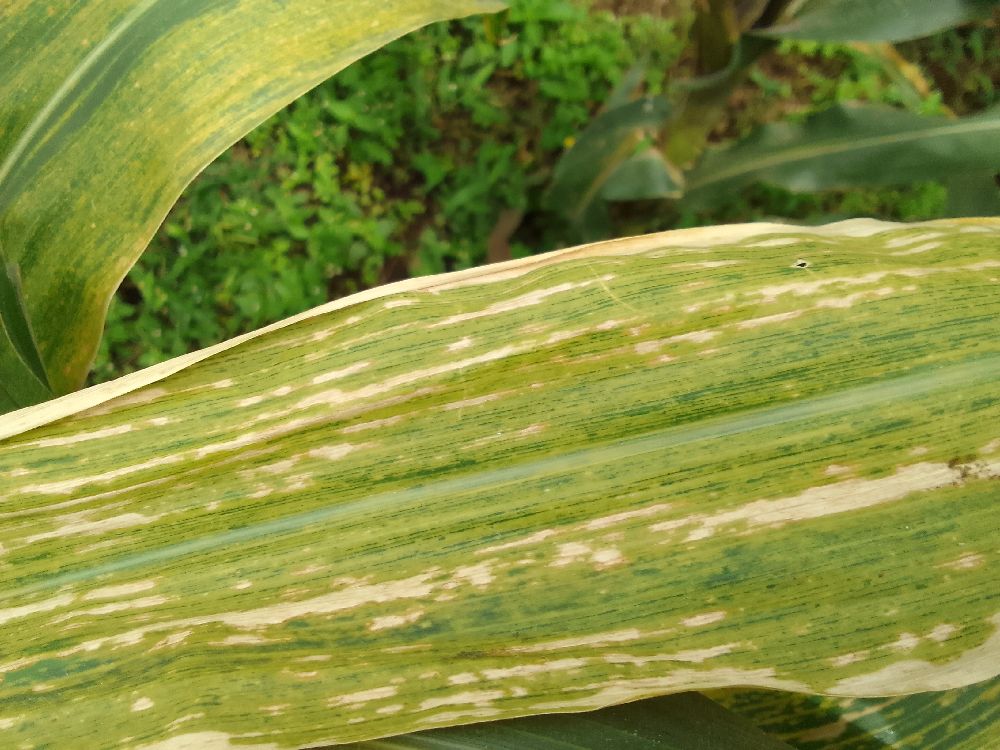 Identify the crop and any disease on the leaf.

maize, maize lethal necrosis
